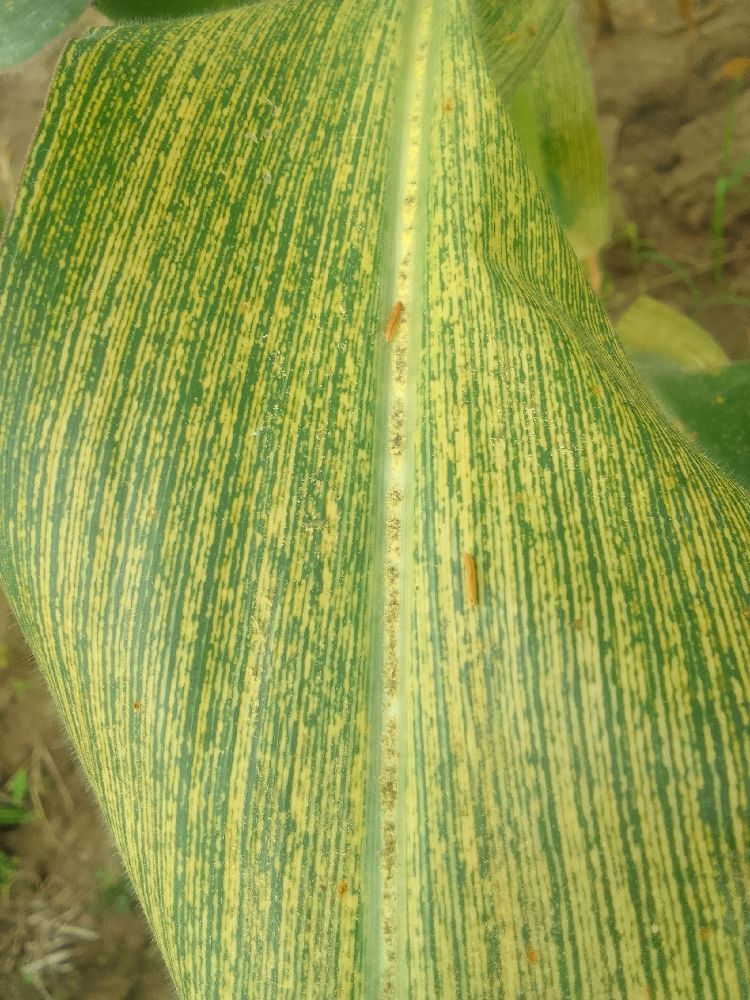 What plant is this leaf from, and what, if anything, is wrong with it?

maize, maize streak virus
